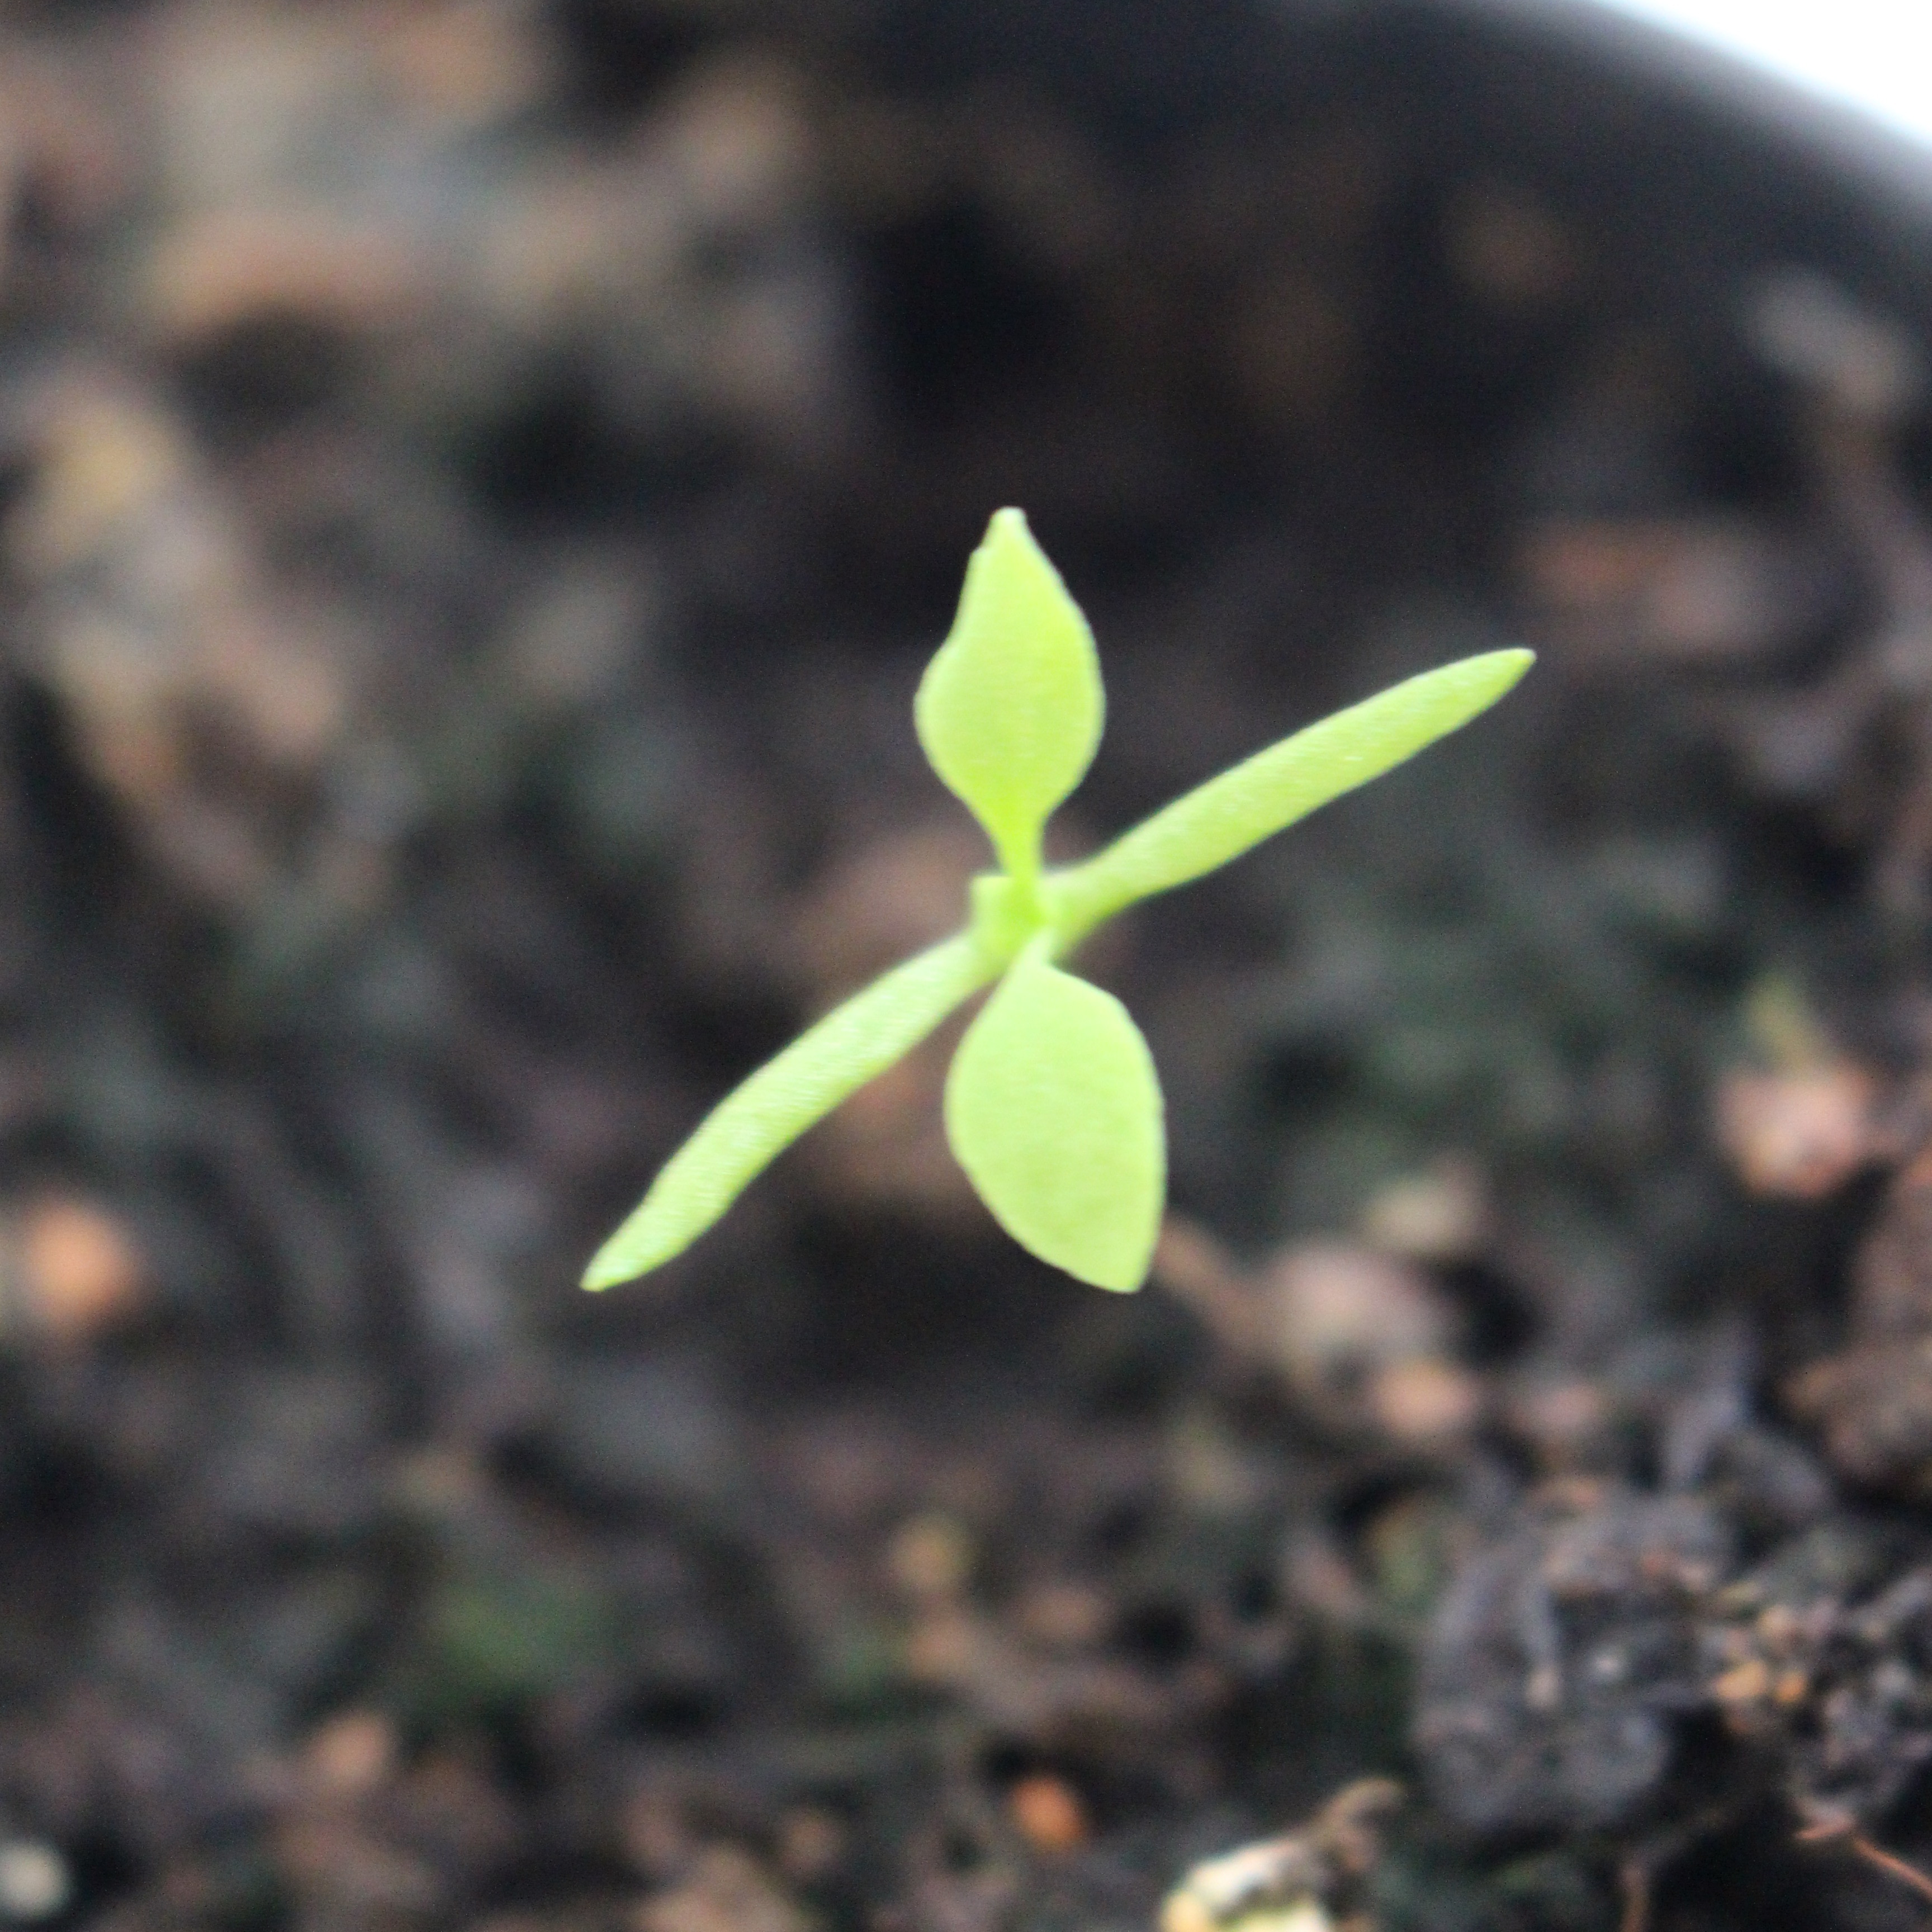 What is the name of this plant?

Papaver rhoeas
